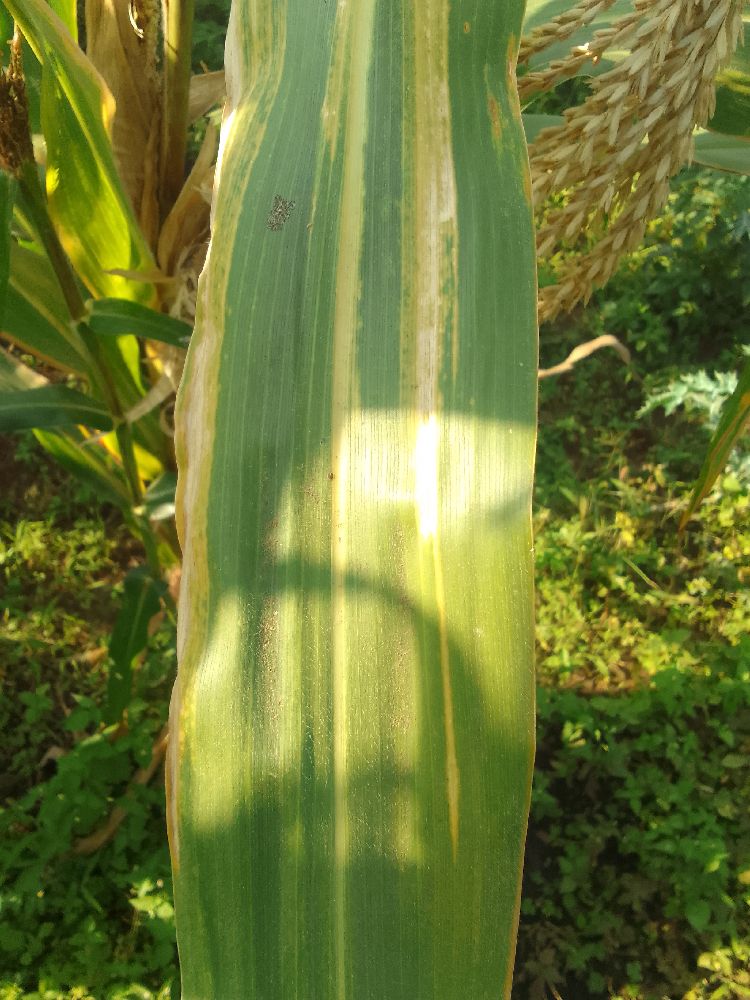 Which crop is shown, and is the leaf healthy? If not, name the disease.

maize, maize lethal necrosis
